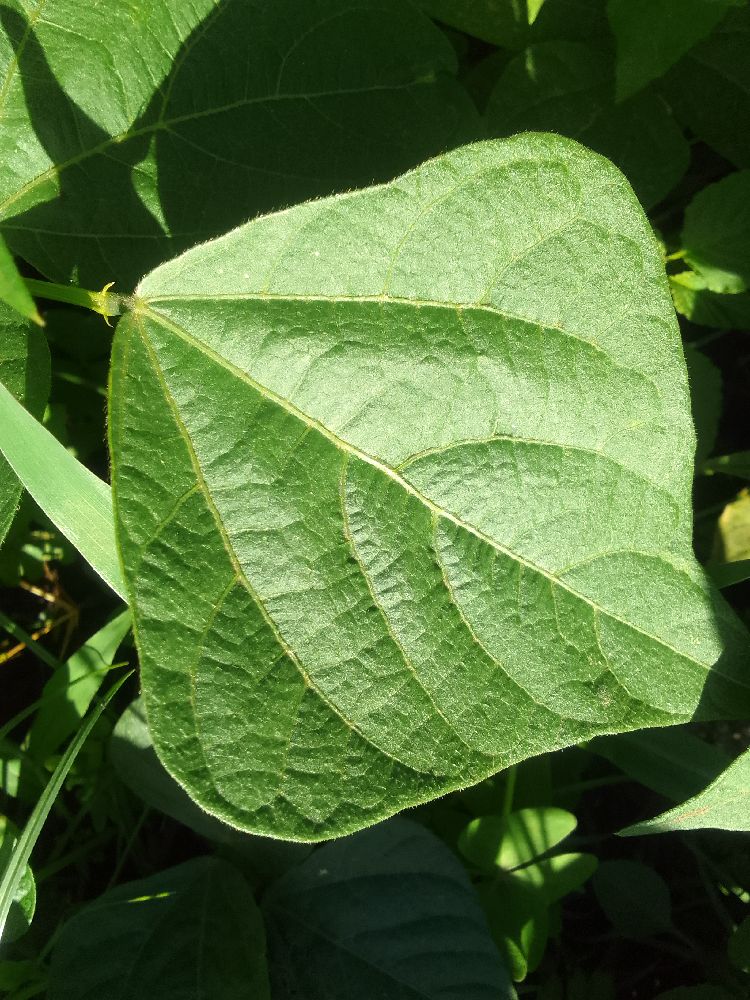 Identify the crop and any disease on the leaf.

common bean, healthy
